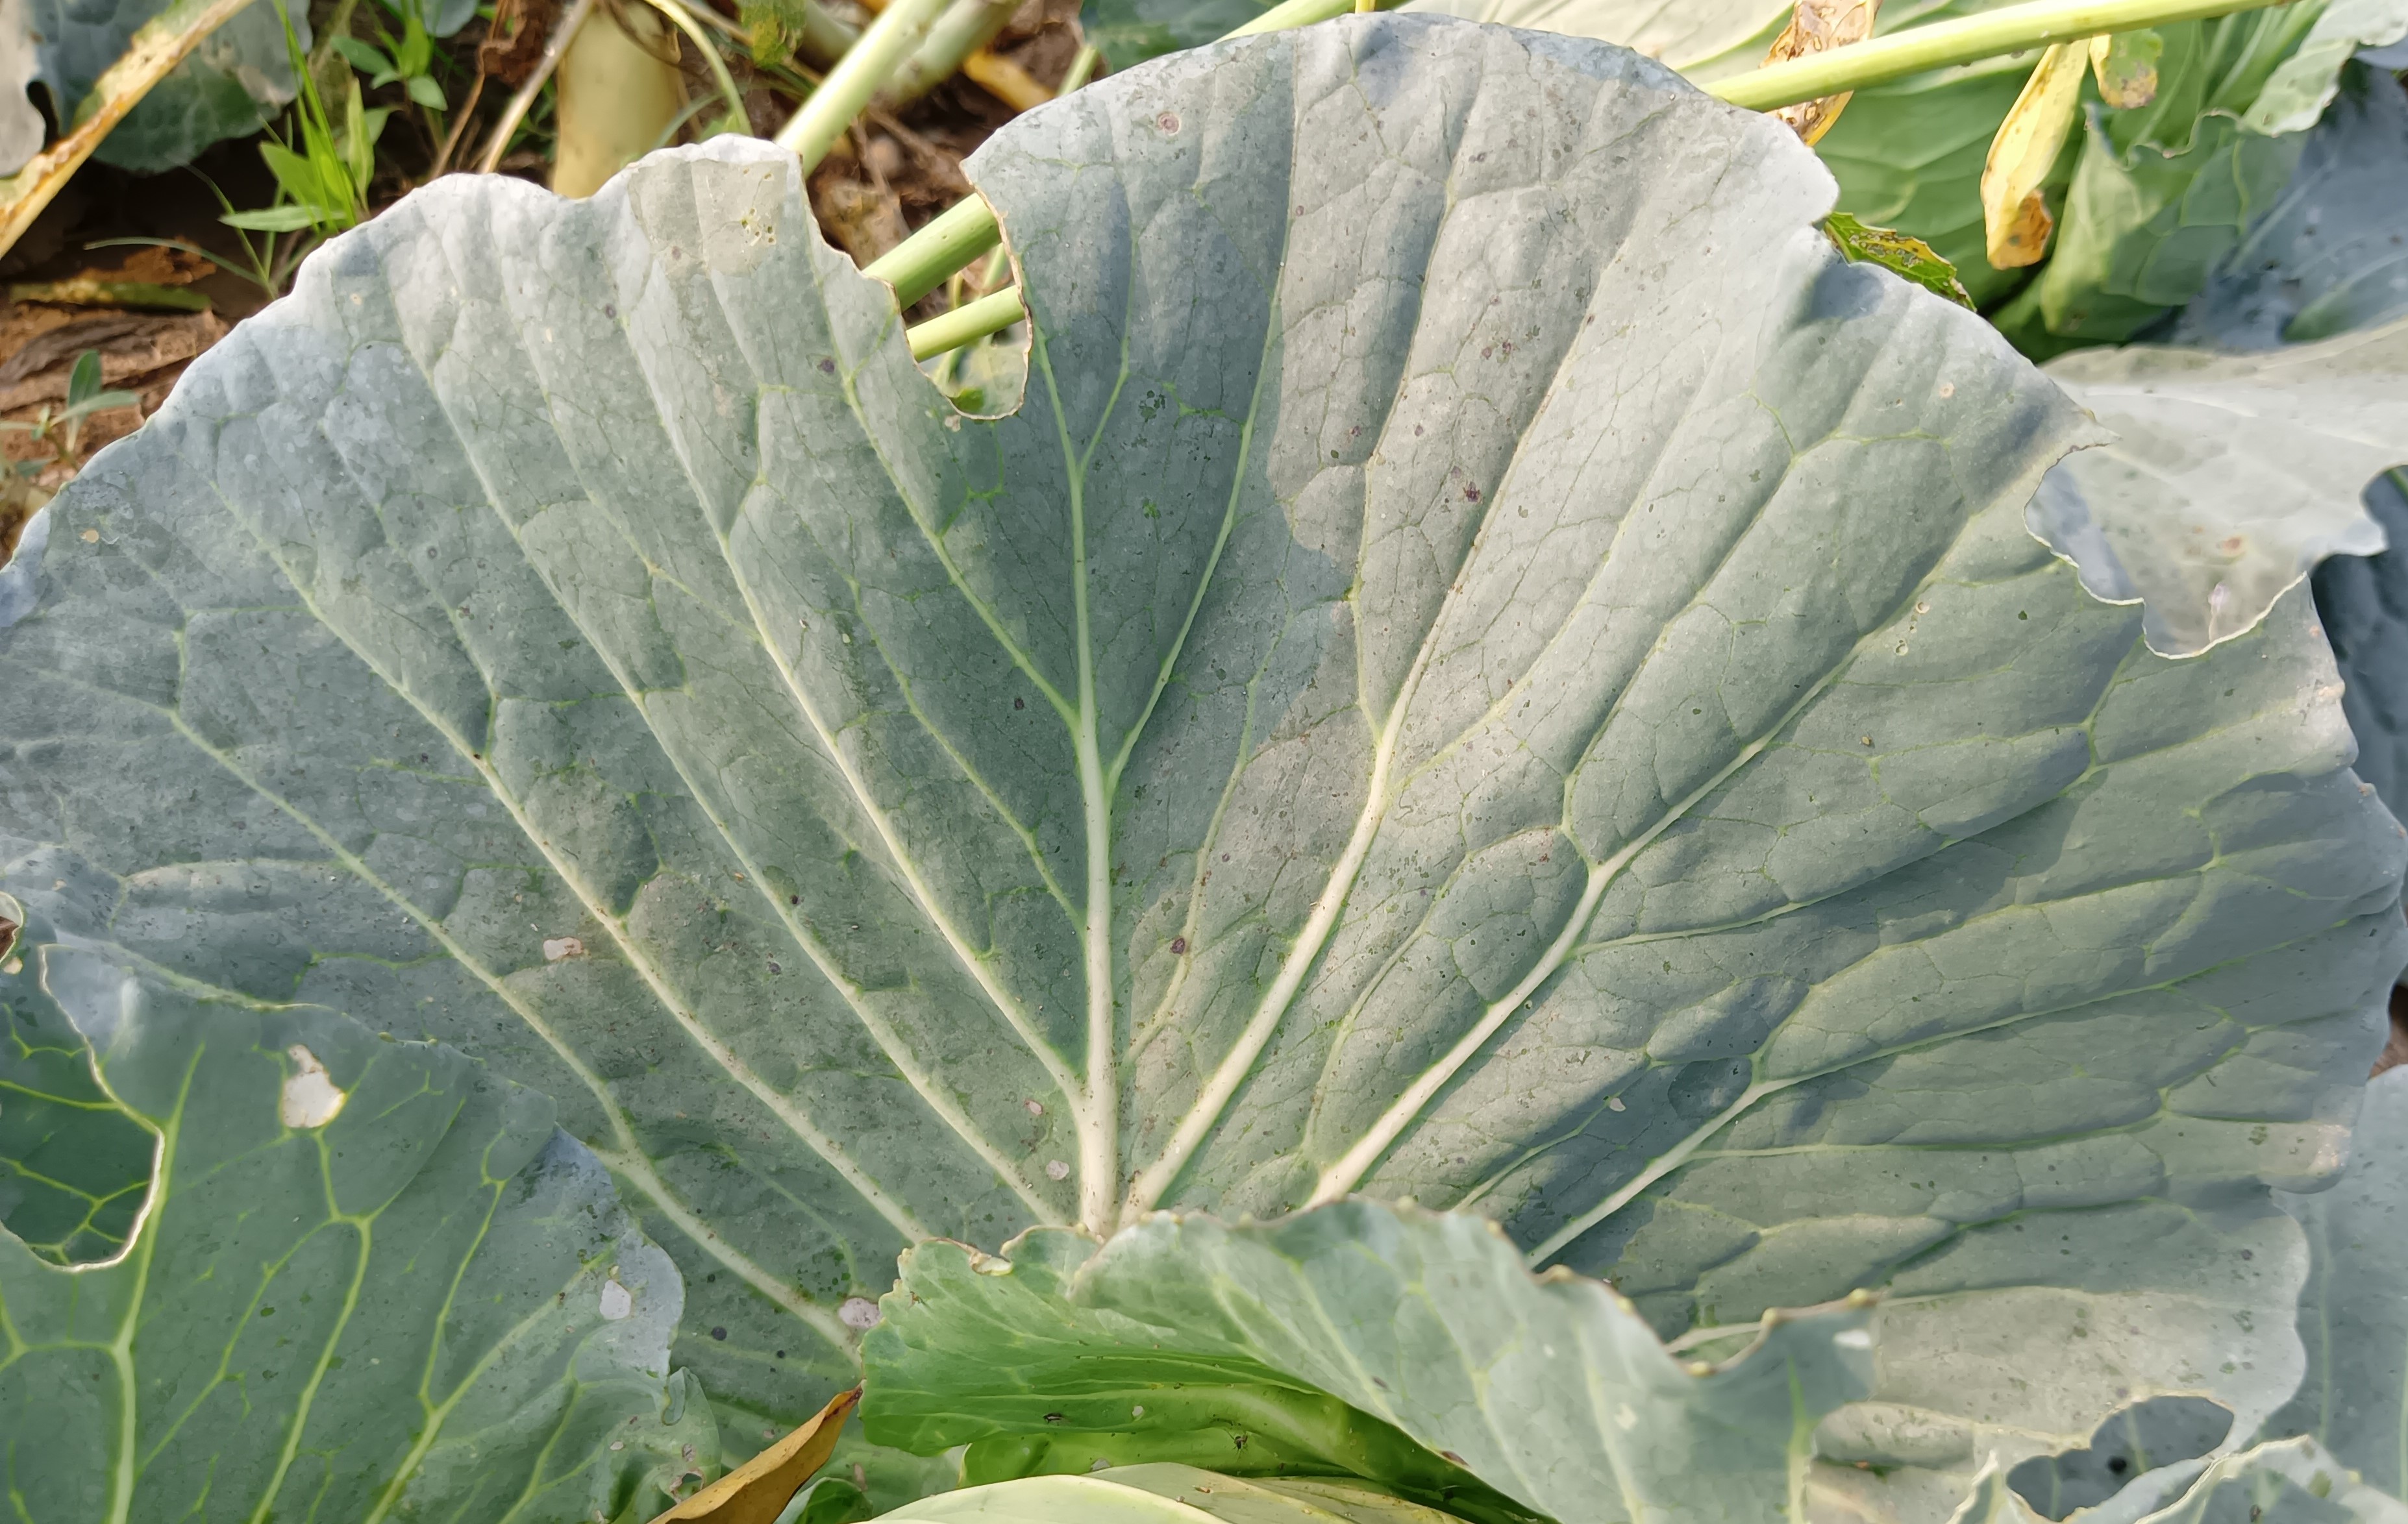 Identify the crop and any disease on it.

cabbage, healthy
